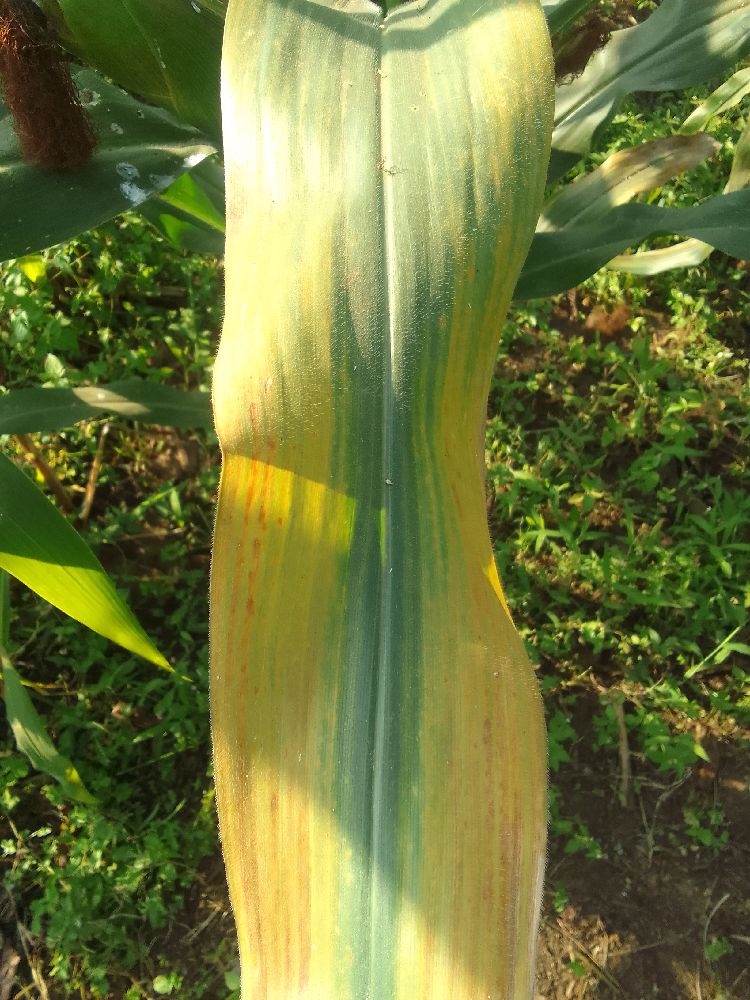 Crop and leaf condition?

maize, maize lethal necrosis
